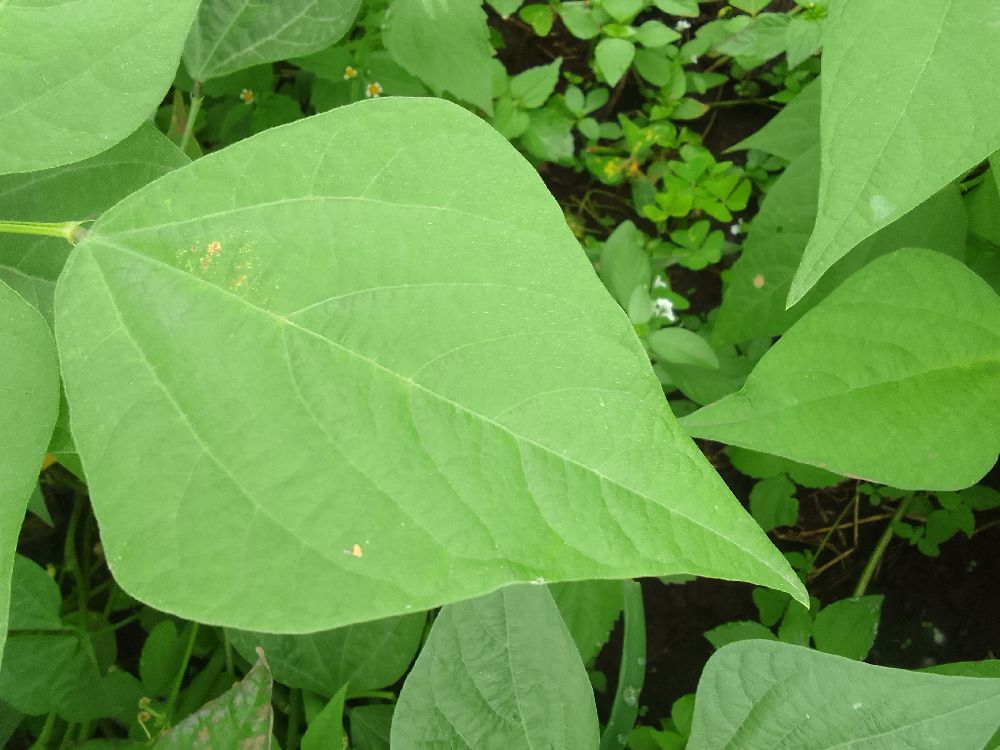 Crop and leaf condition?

common bean, healthy
